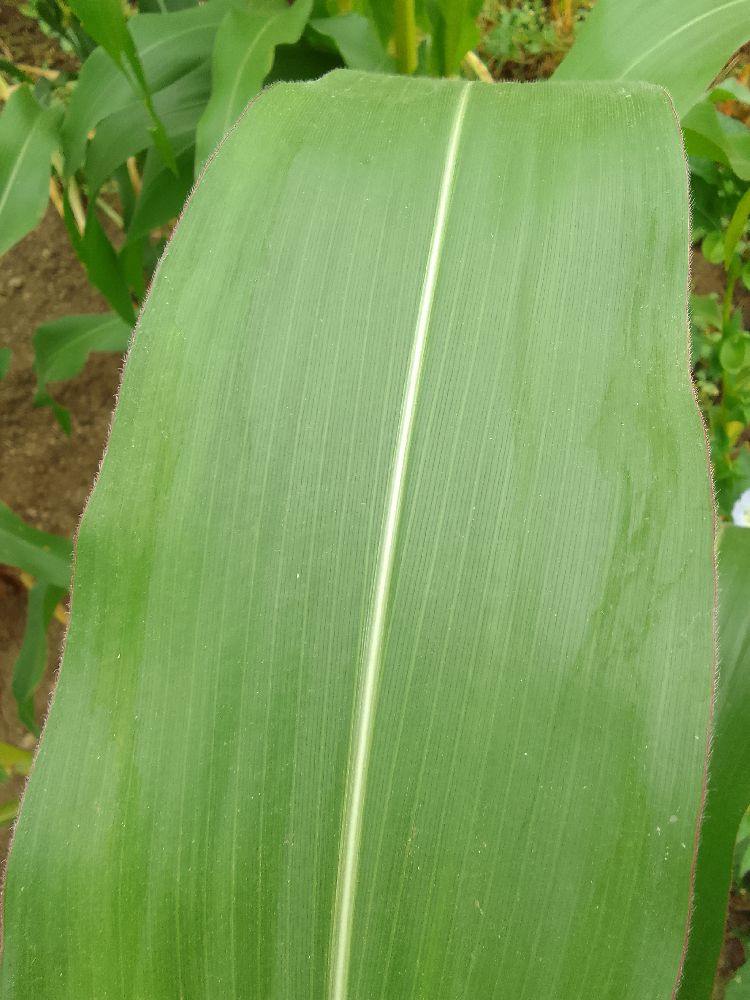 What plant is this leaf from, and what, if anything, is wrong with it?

maize, healthy
